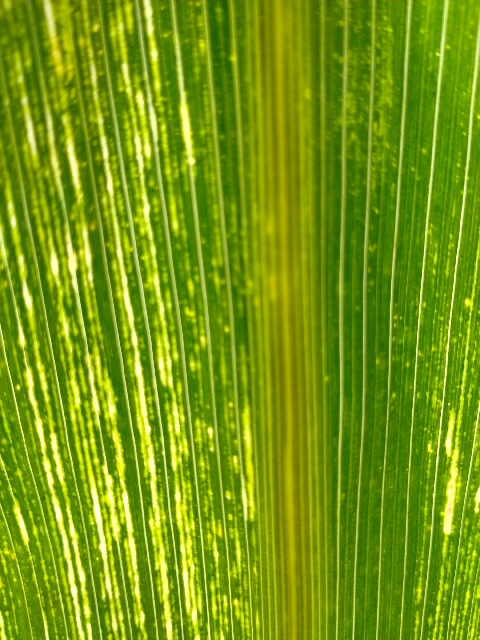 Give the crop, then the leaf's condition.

maize, maize streak virus
